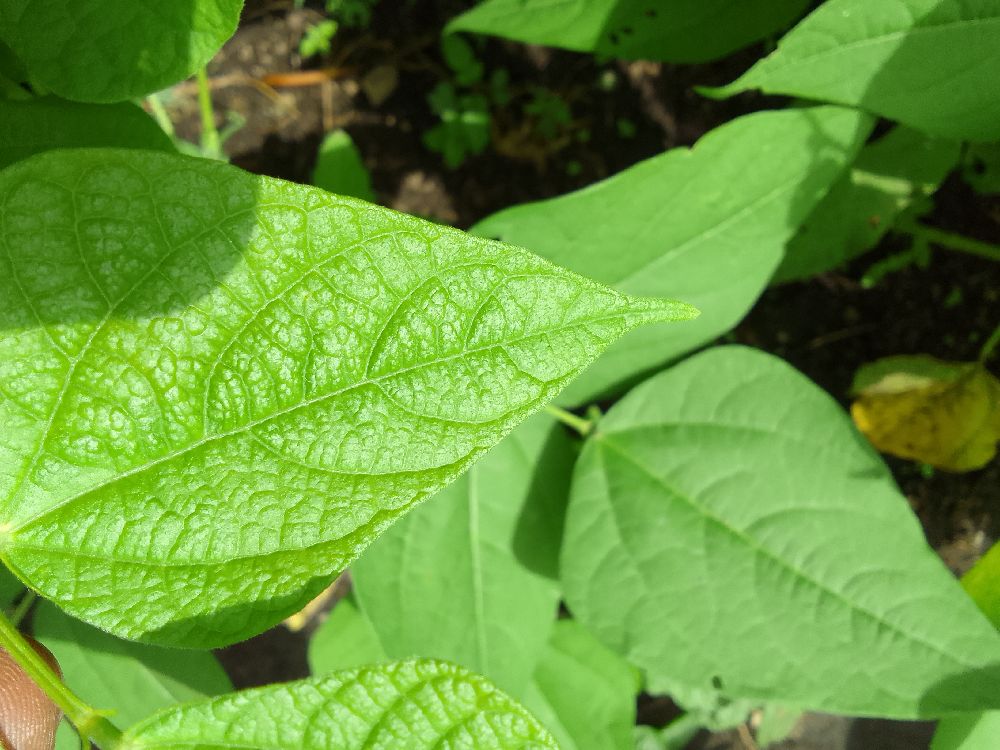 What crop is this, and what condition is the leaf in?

common bean, healthy
